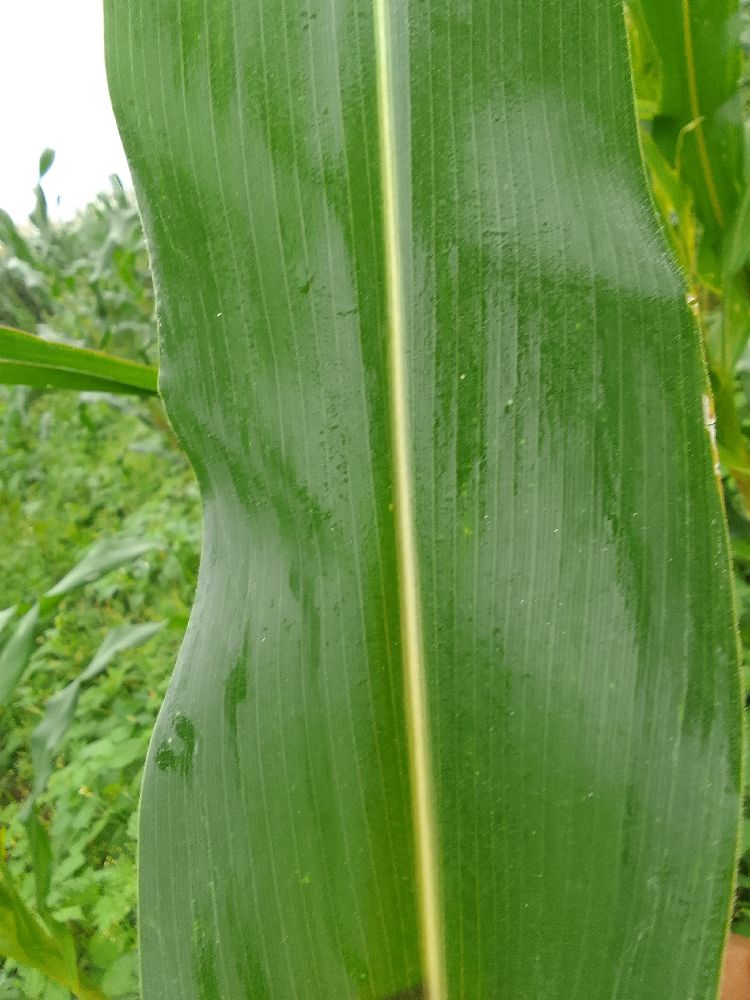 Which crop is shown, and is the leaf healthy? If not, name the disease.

maize, healthy
